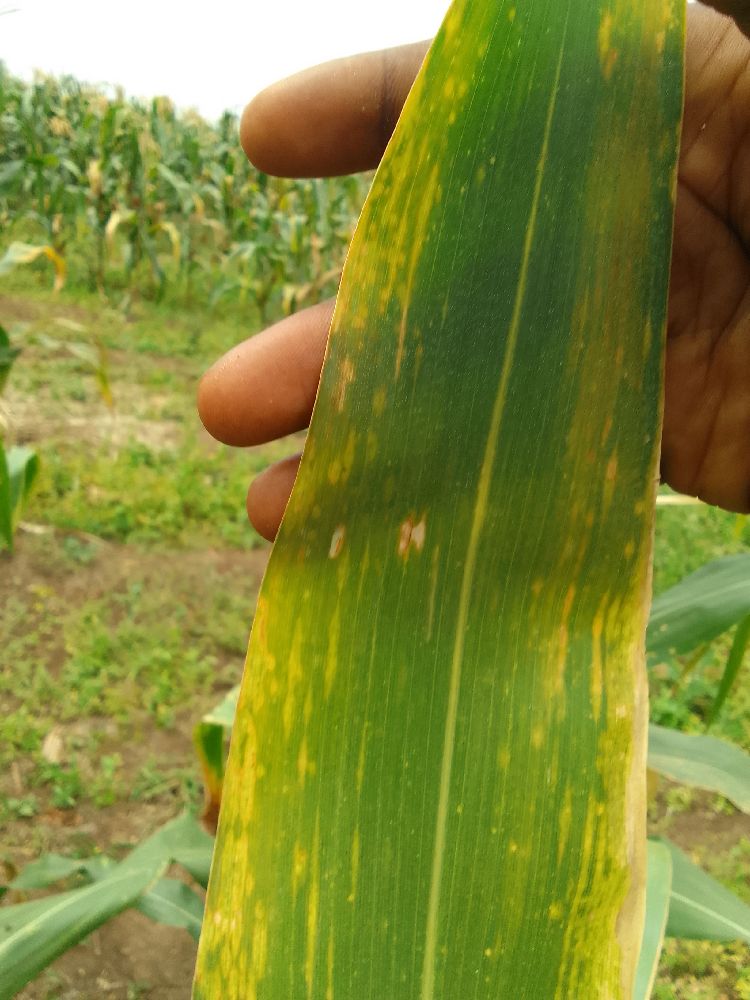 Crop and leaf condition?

maize, maize lethal necrosis
